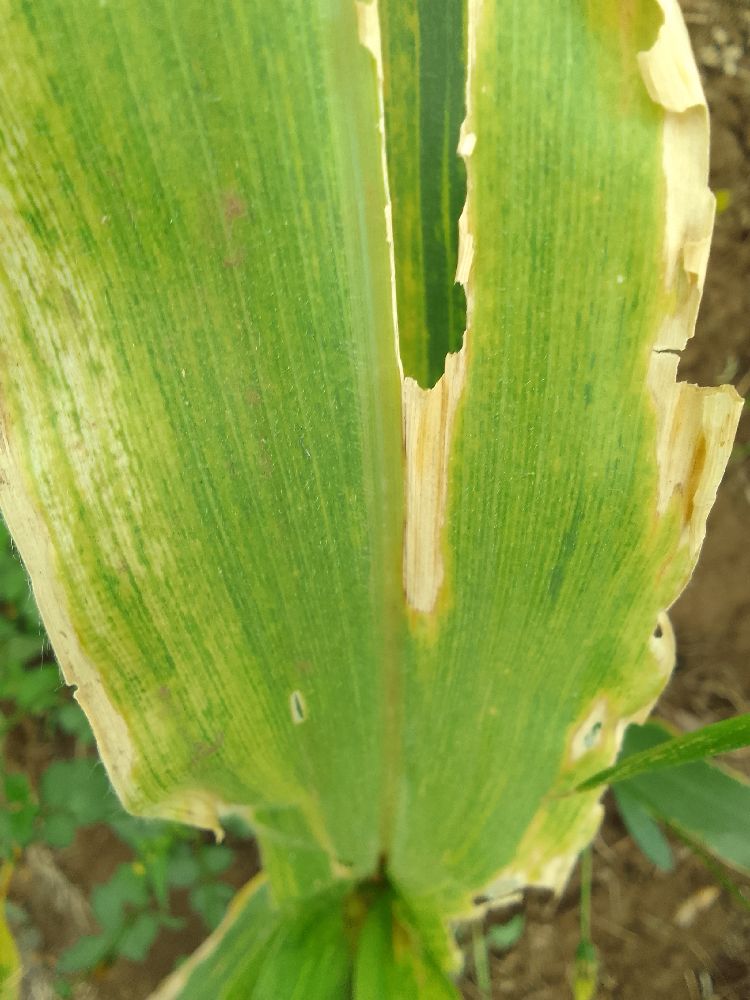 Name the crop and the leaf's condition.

maize, maize lethal necrosis
